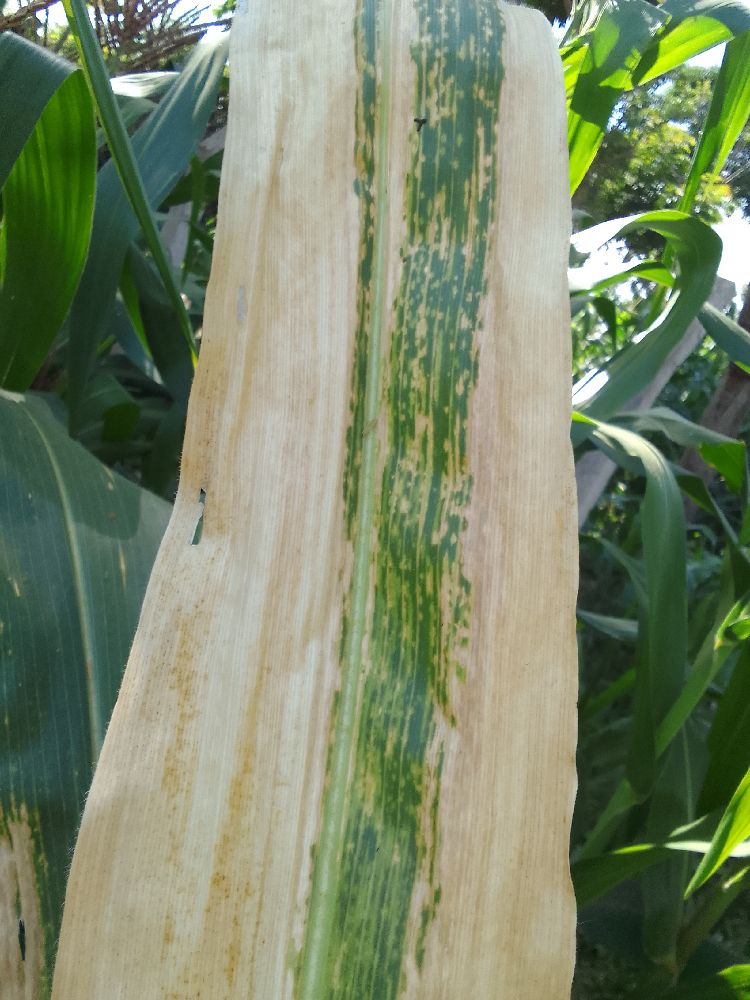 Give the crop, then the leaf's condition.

maize, maize lethal necrosis
